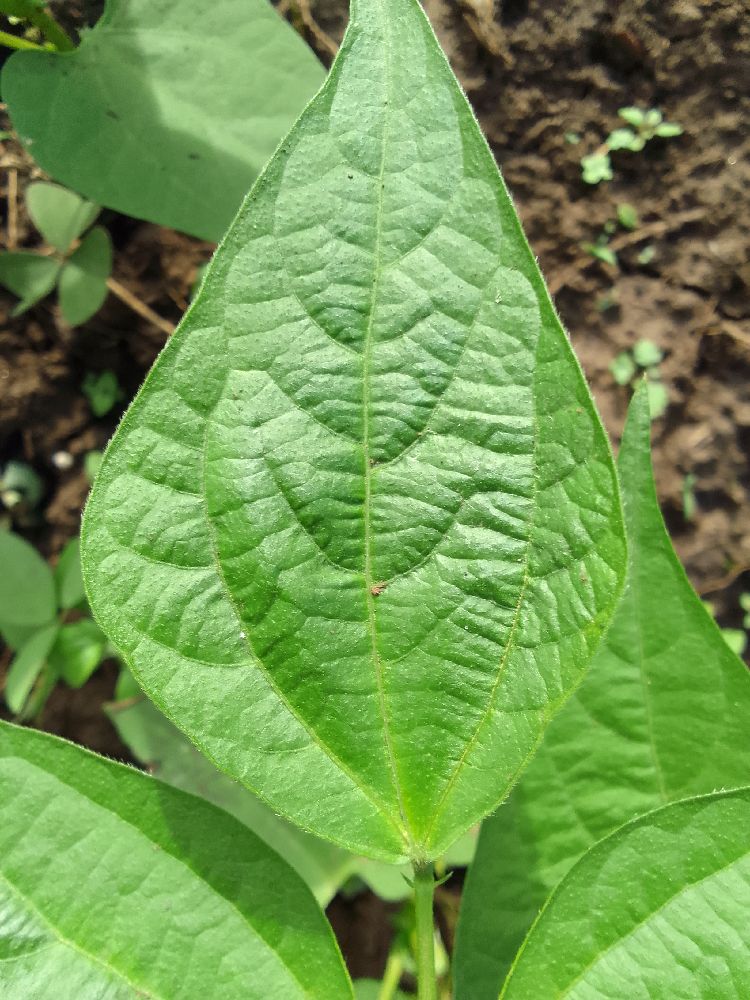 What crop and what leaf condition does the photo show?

common bean, healthy
